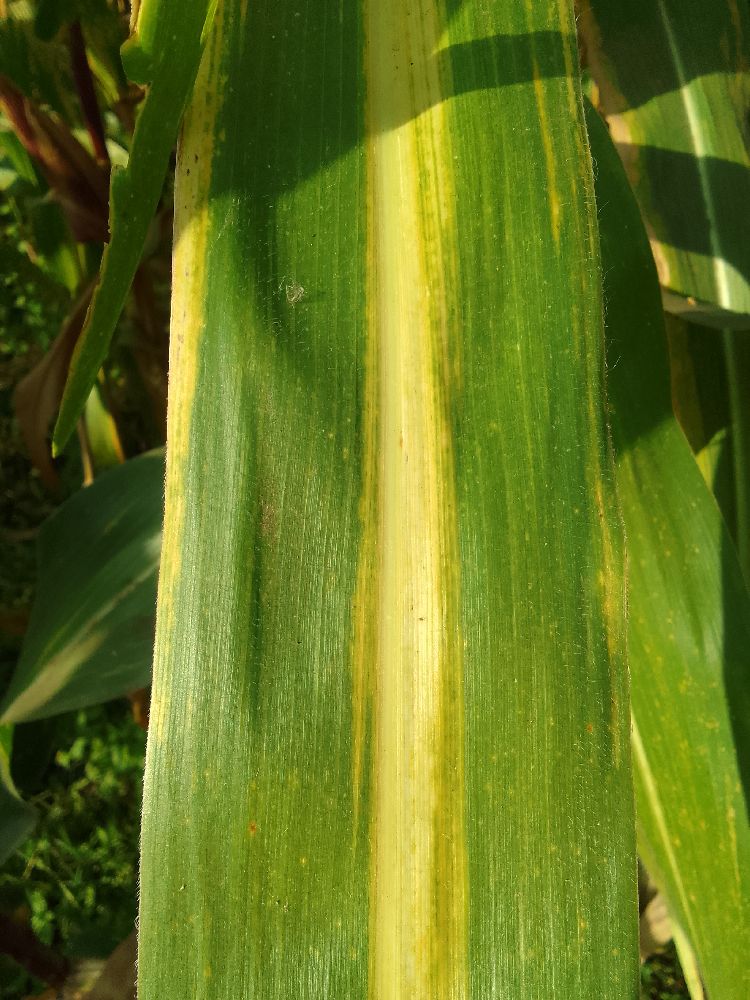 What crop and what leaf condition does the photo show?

maize, maize lethal necrosis
